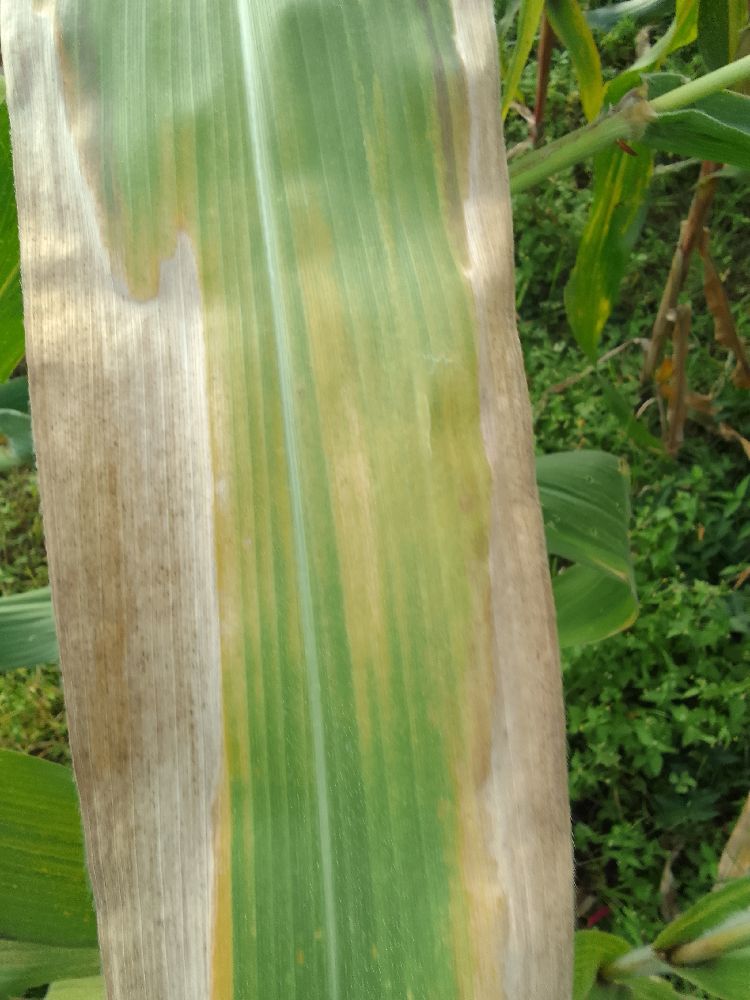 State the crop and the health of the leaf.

maize, maize lethal necrosis
